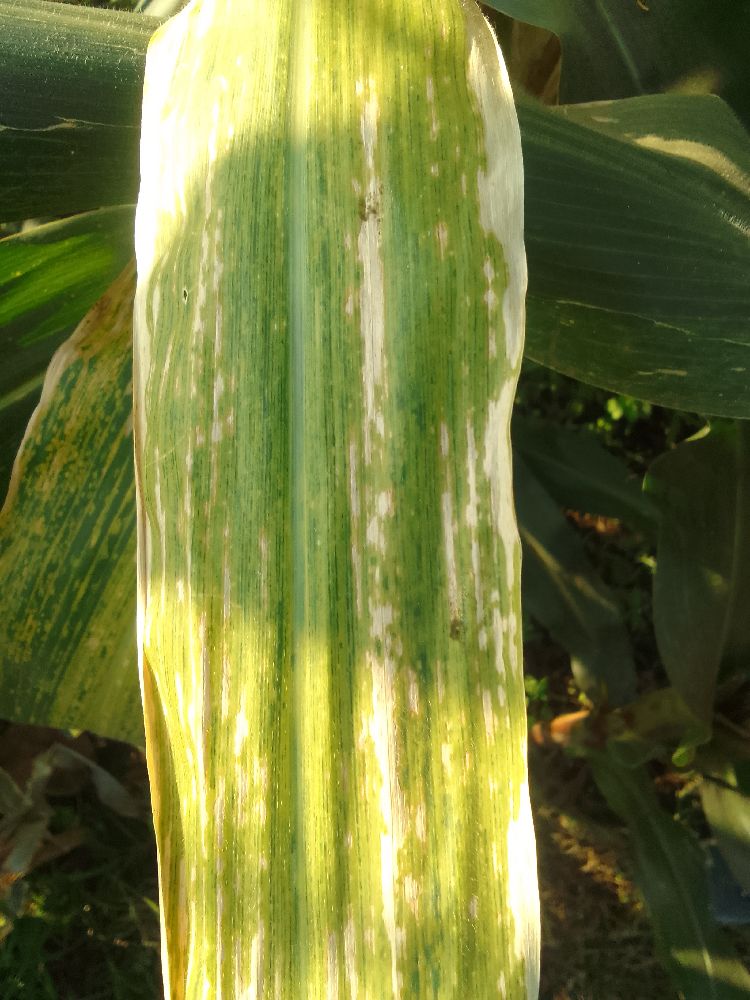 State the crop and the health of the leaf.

maize, maize lethal necrosis
